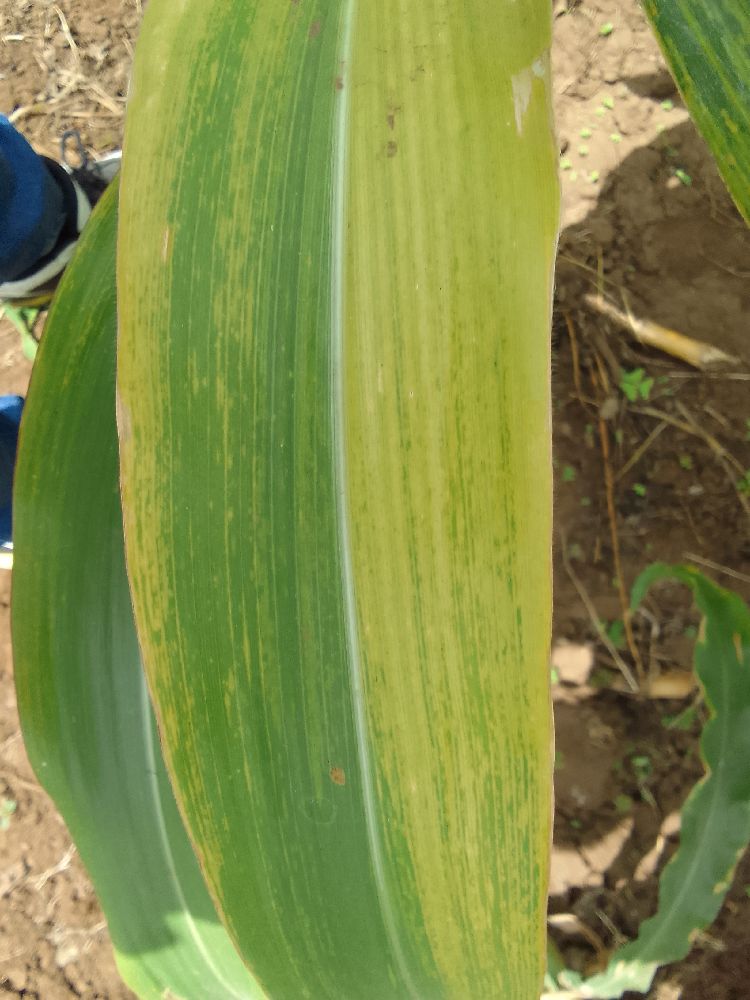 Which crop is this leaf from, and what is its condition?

maize, maize lethal necrosis
